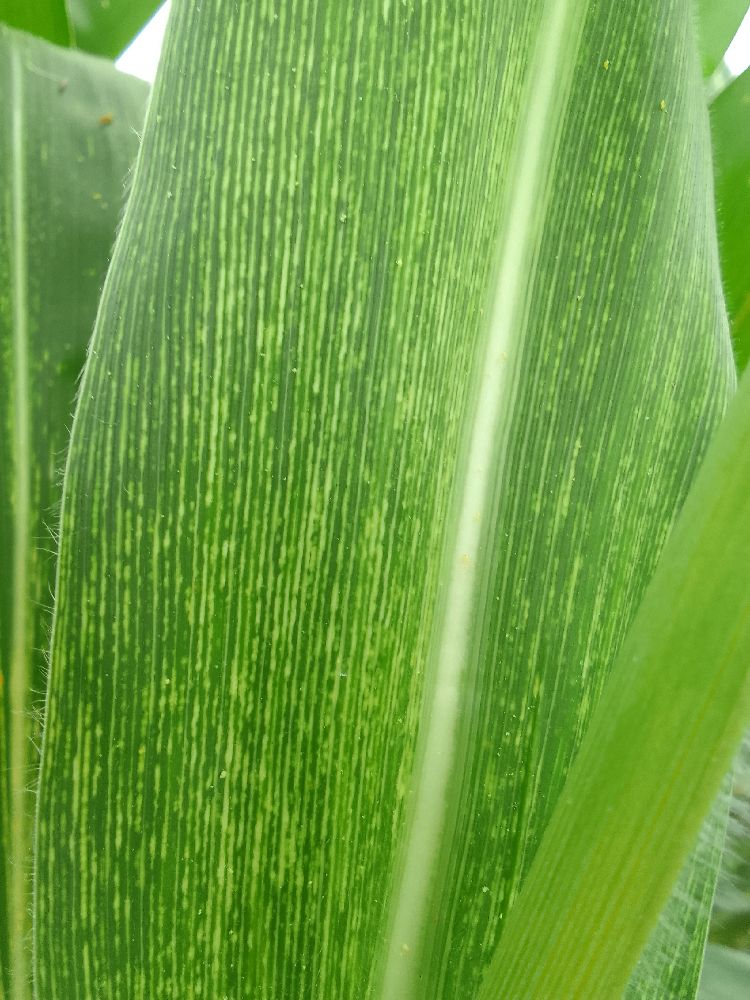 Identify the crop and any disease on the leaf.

maize, maize streak virus
